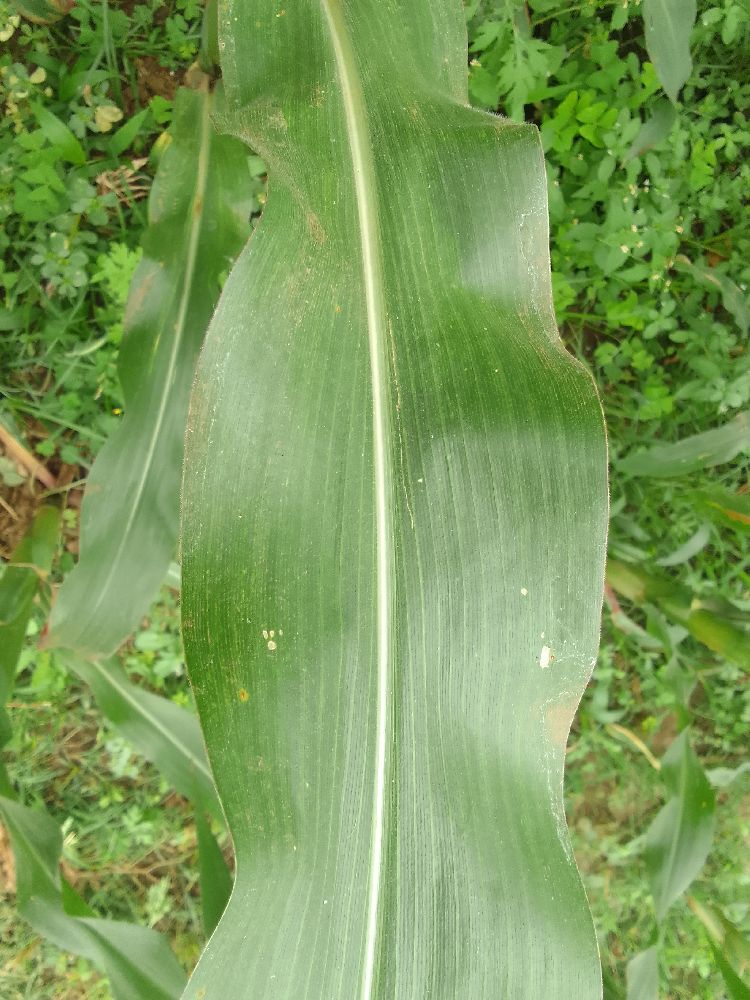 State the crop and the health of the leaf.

maize, healthy
